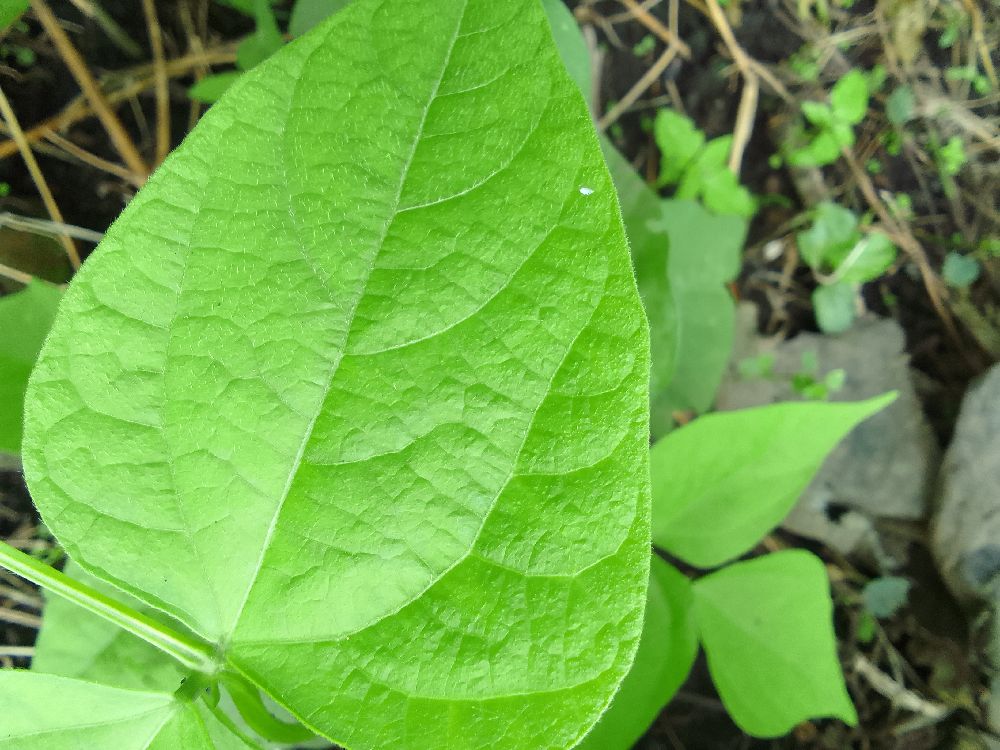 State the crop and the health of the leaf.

common bean, healthy
